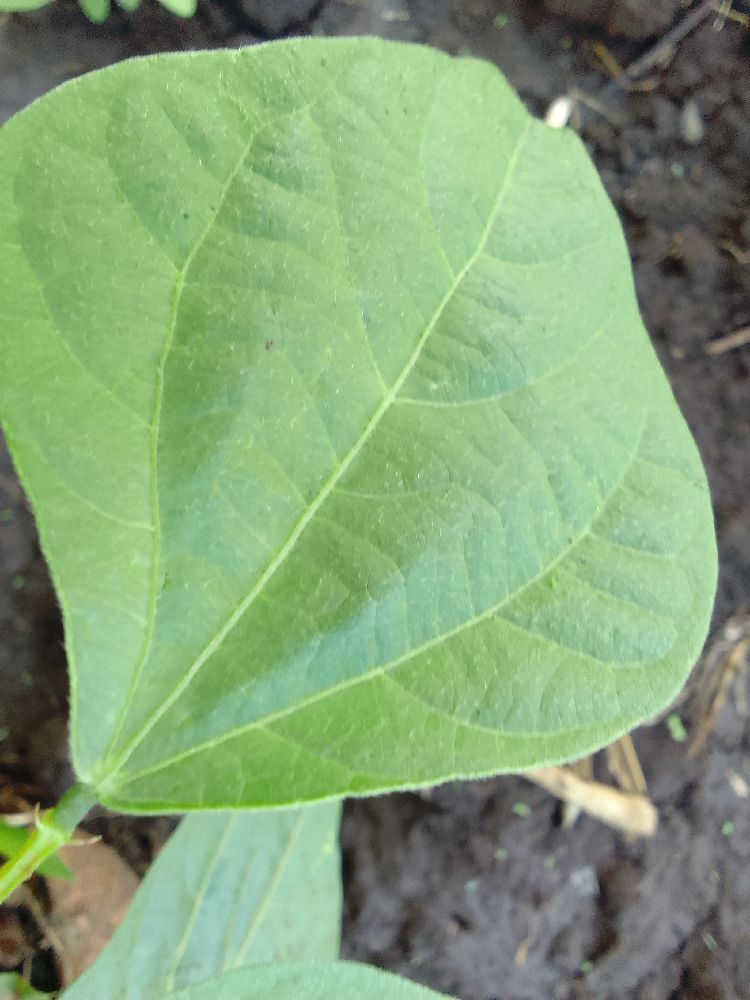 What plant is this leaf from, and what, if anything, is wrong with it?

common bean, healthy
